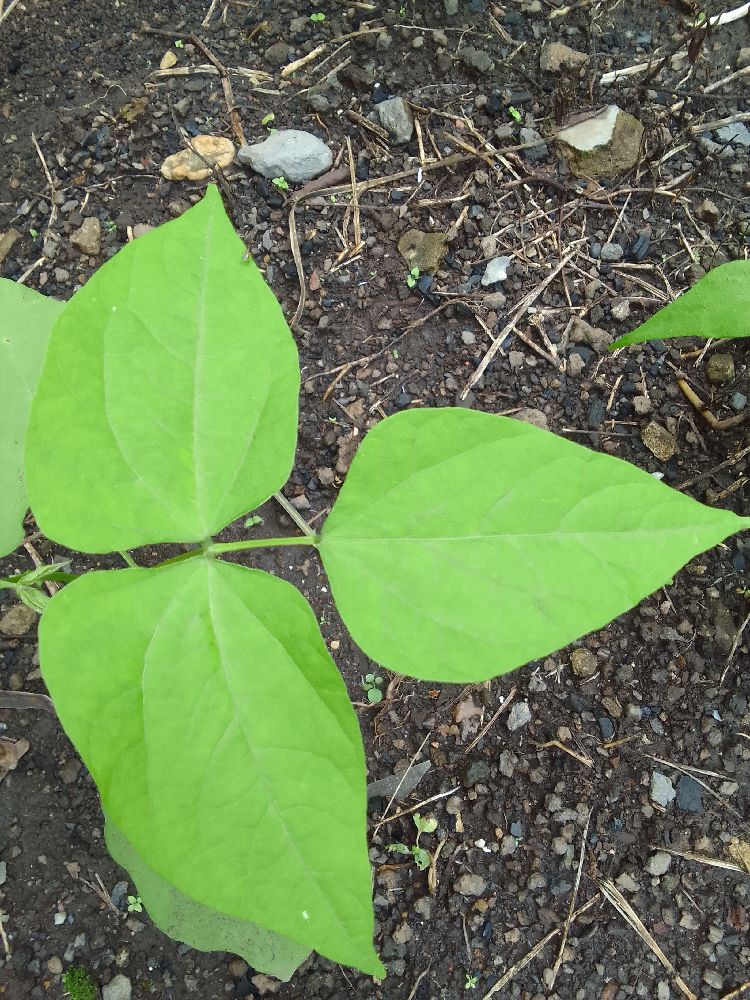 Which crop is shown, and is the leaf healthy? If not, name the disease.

common bean, healthy
